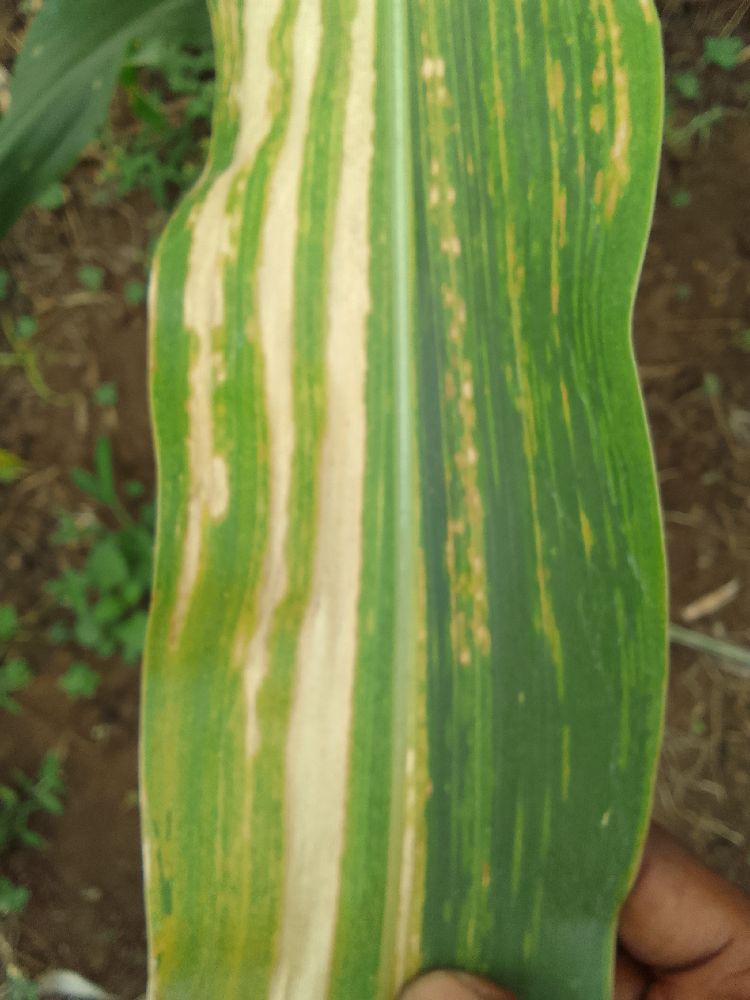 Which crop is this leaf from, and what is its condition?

maize, maize lethal necrosis
